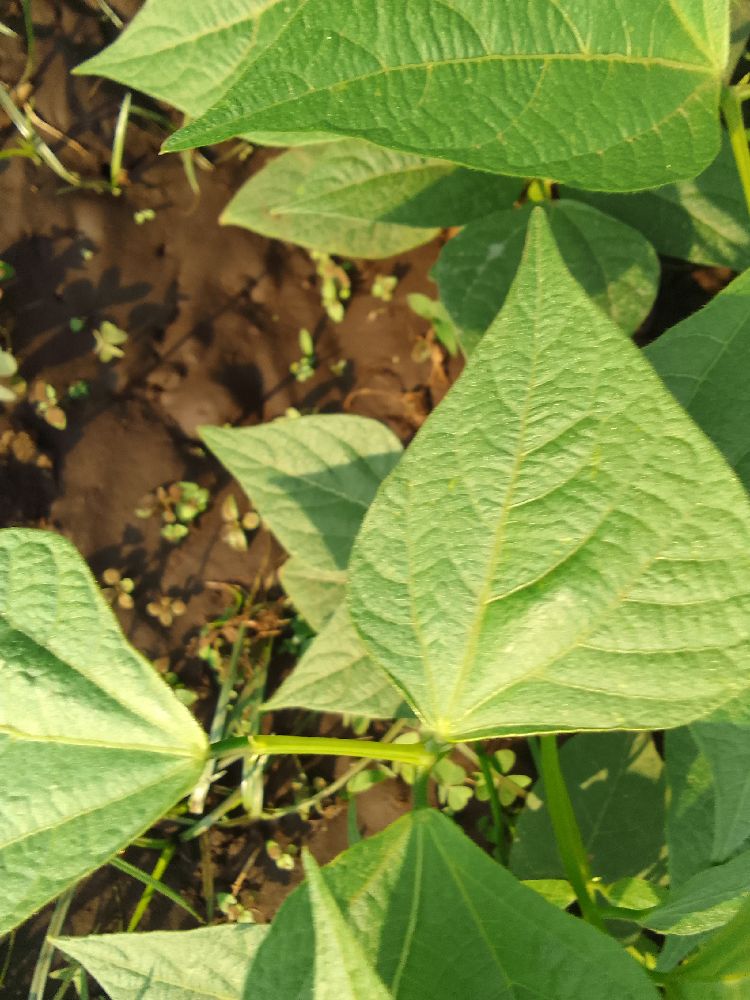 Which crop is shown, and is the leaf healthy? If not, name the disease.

common bean, healthy
